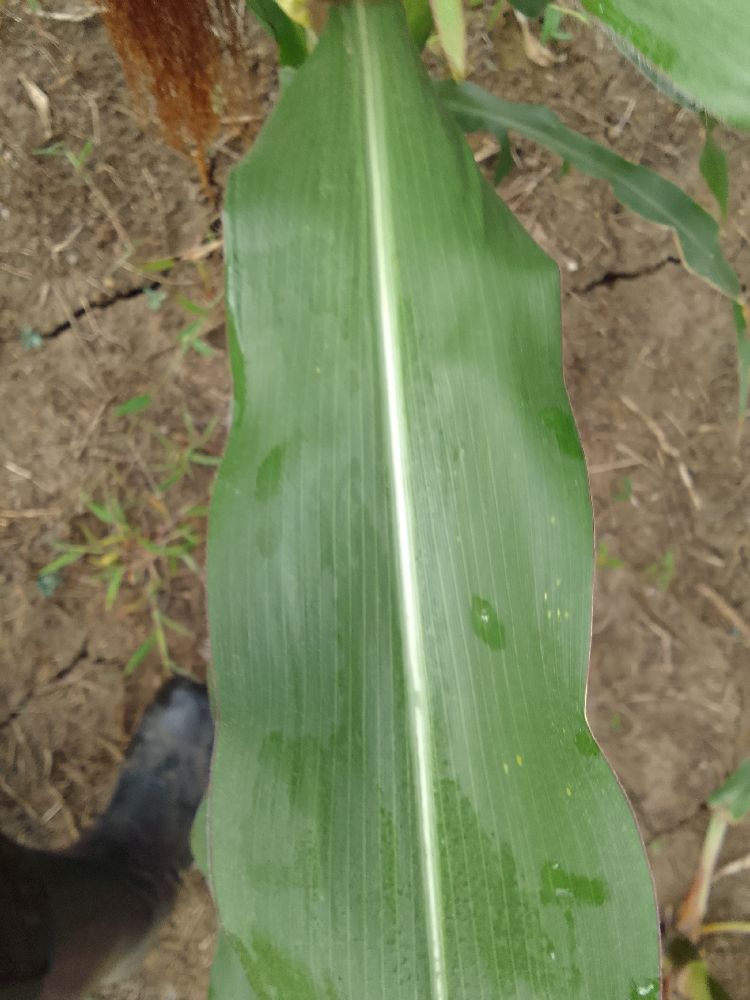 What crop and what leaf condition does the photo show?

maize, healthy
